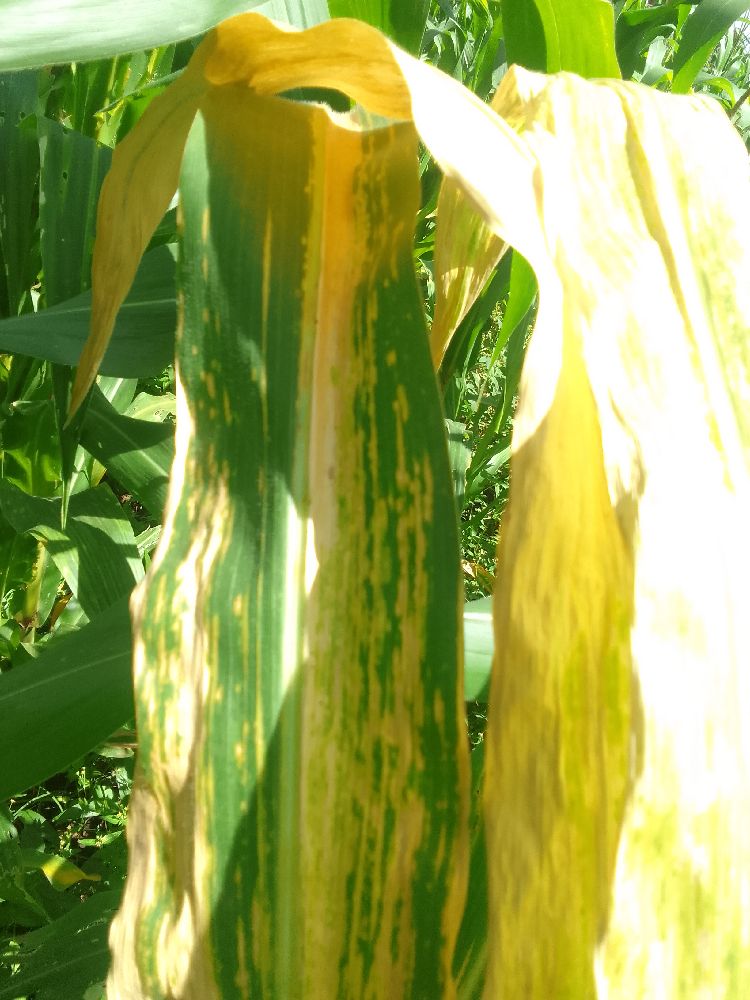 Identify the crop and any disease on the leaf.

maize, maize lethal necrosis
